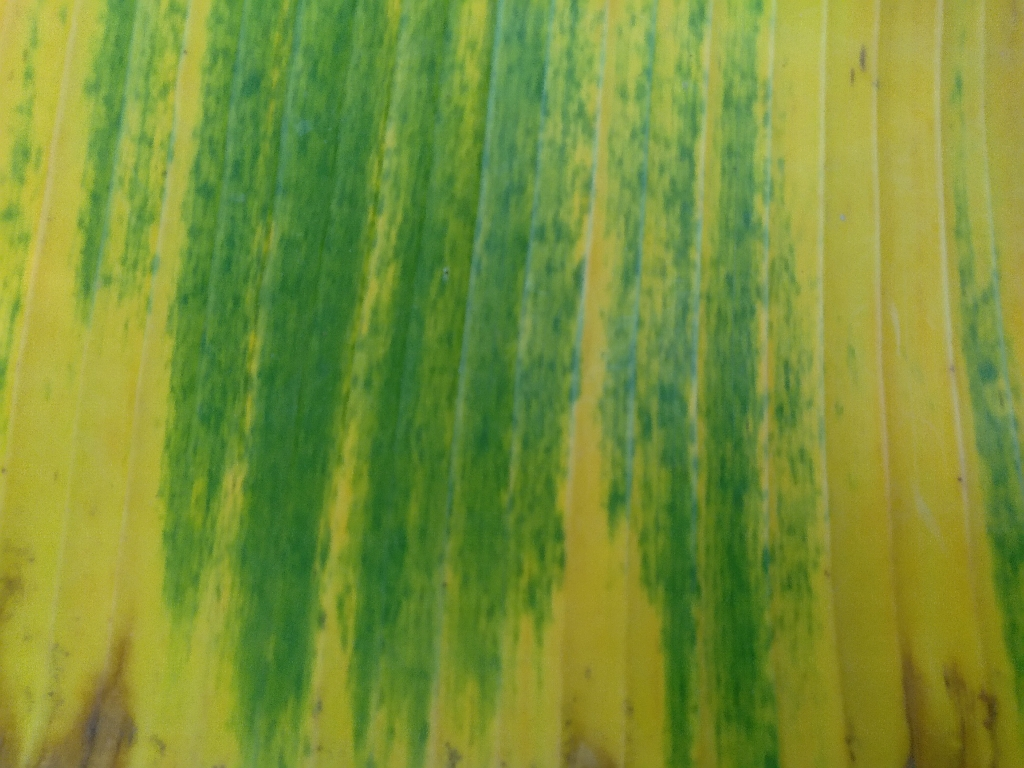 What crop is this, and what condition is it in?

banana, fusarium wilt race 1
